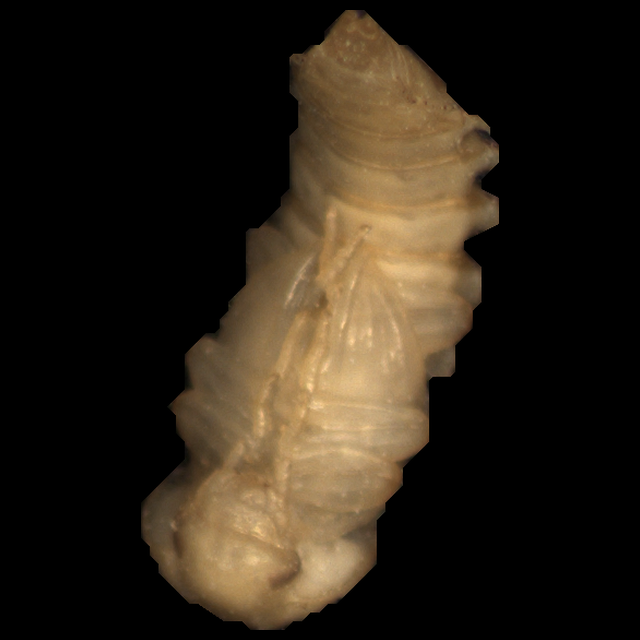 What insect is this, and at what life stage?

mealworm pupa
